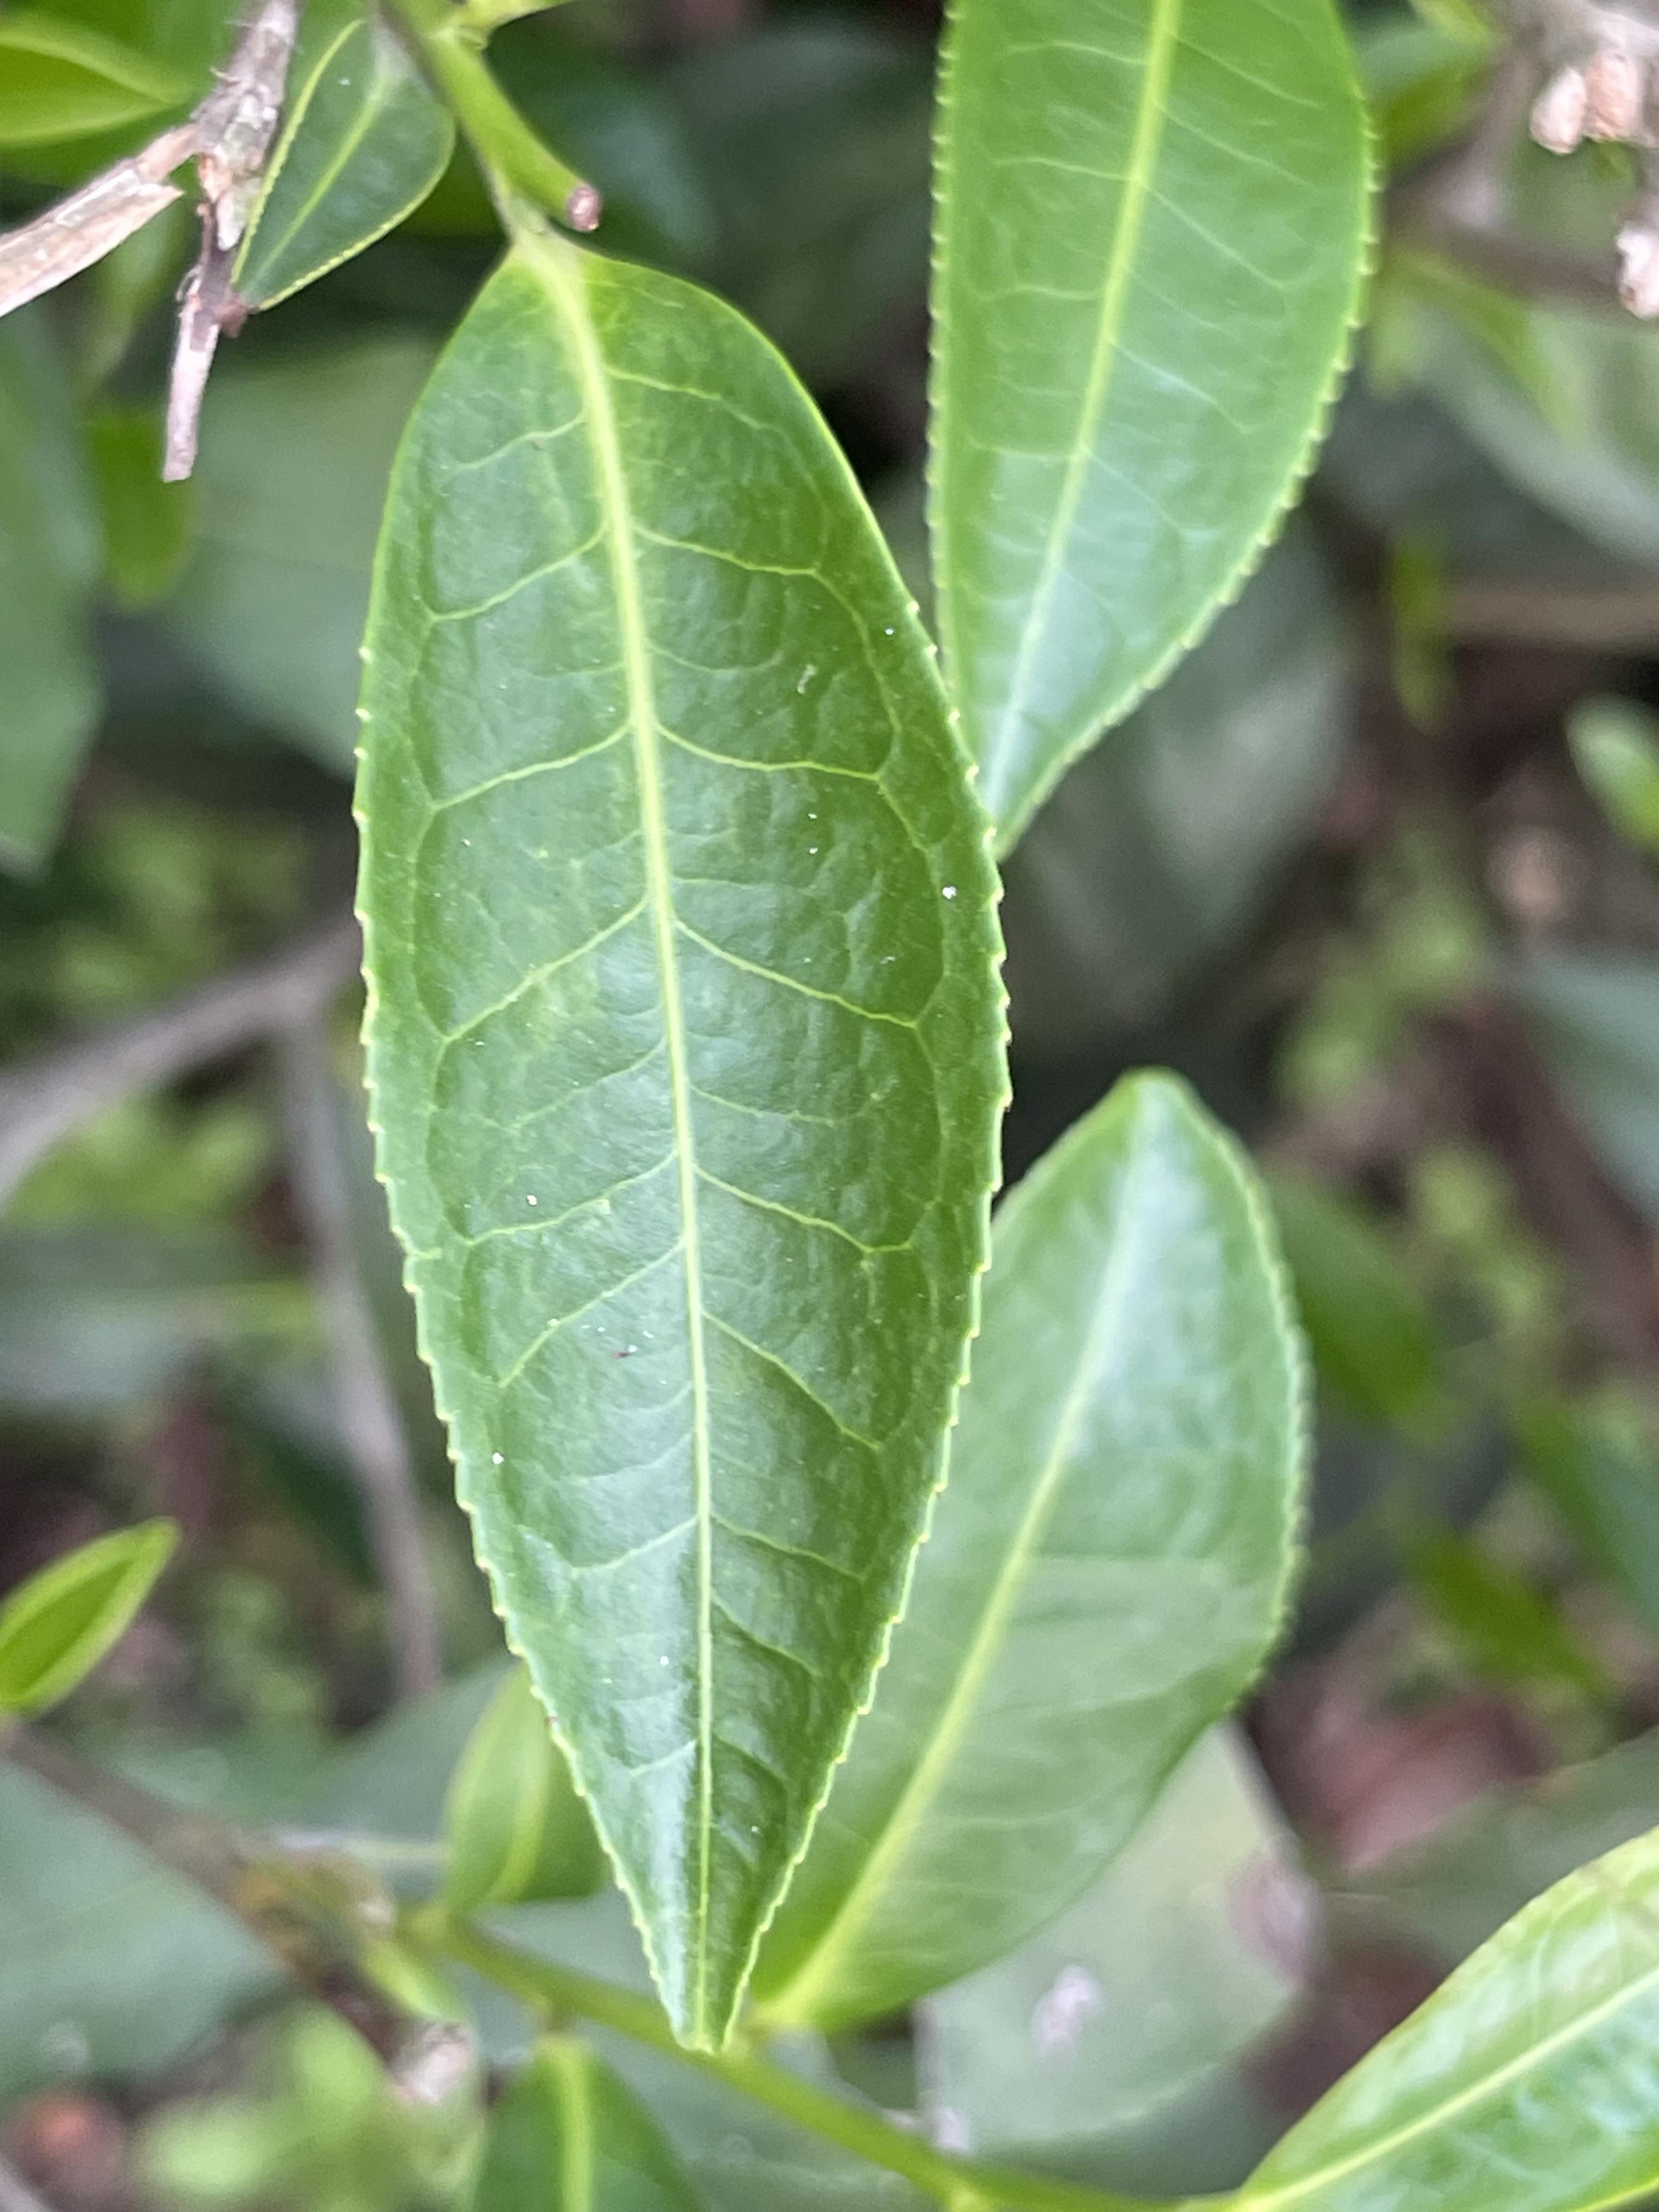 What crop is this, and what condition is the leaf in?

tea, healthy leaf
